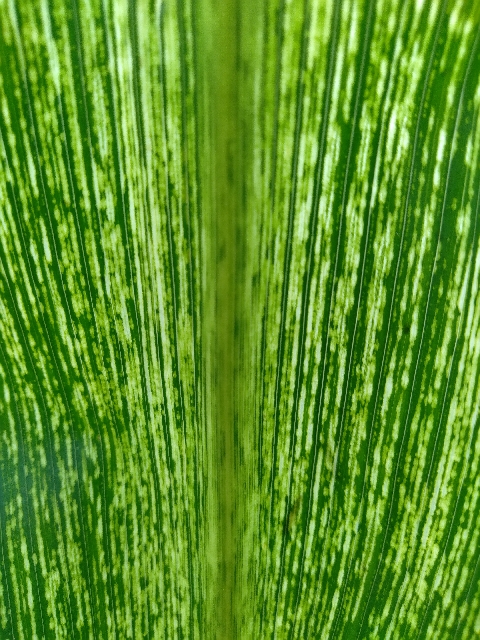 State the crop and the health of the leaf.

maize, maize streak virus
